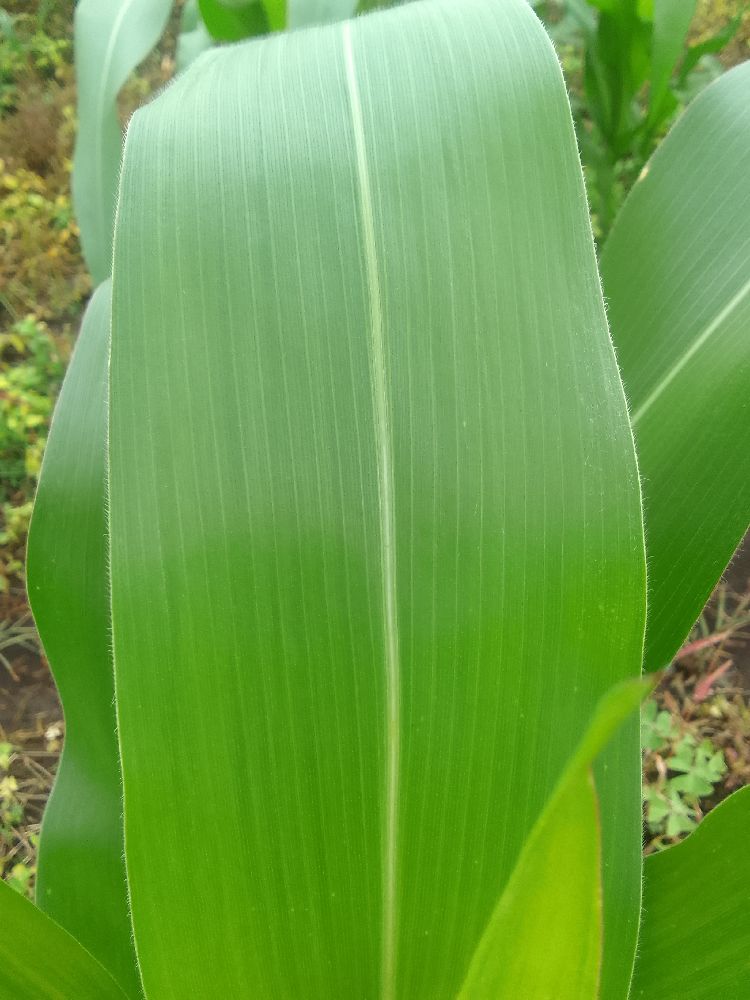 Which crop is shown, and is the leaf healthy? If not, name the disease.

maize, healthy
